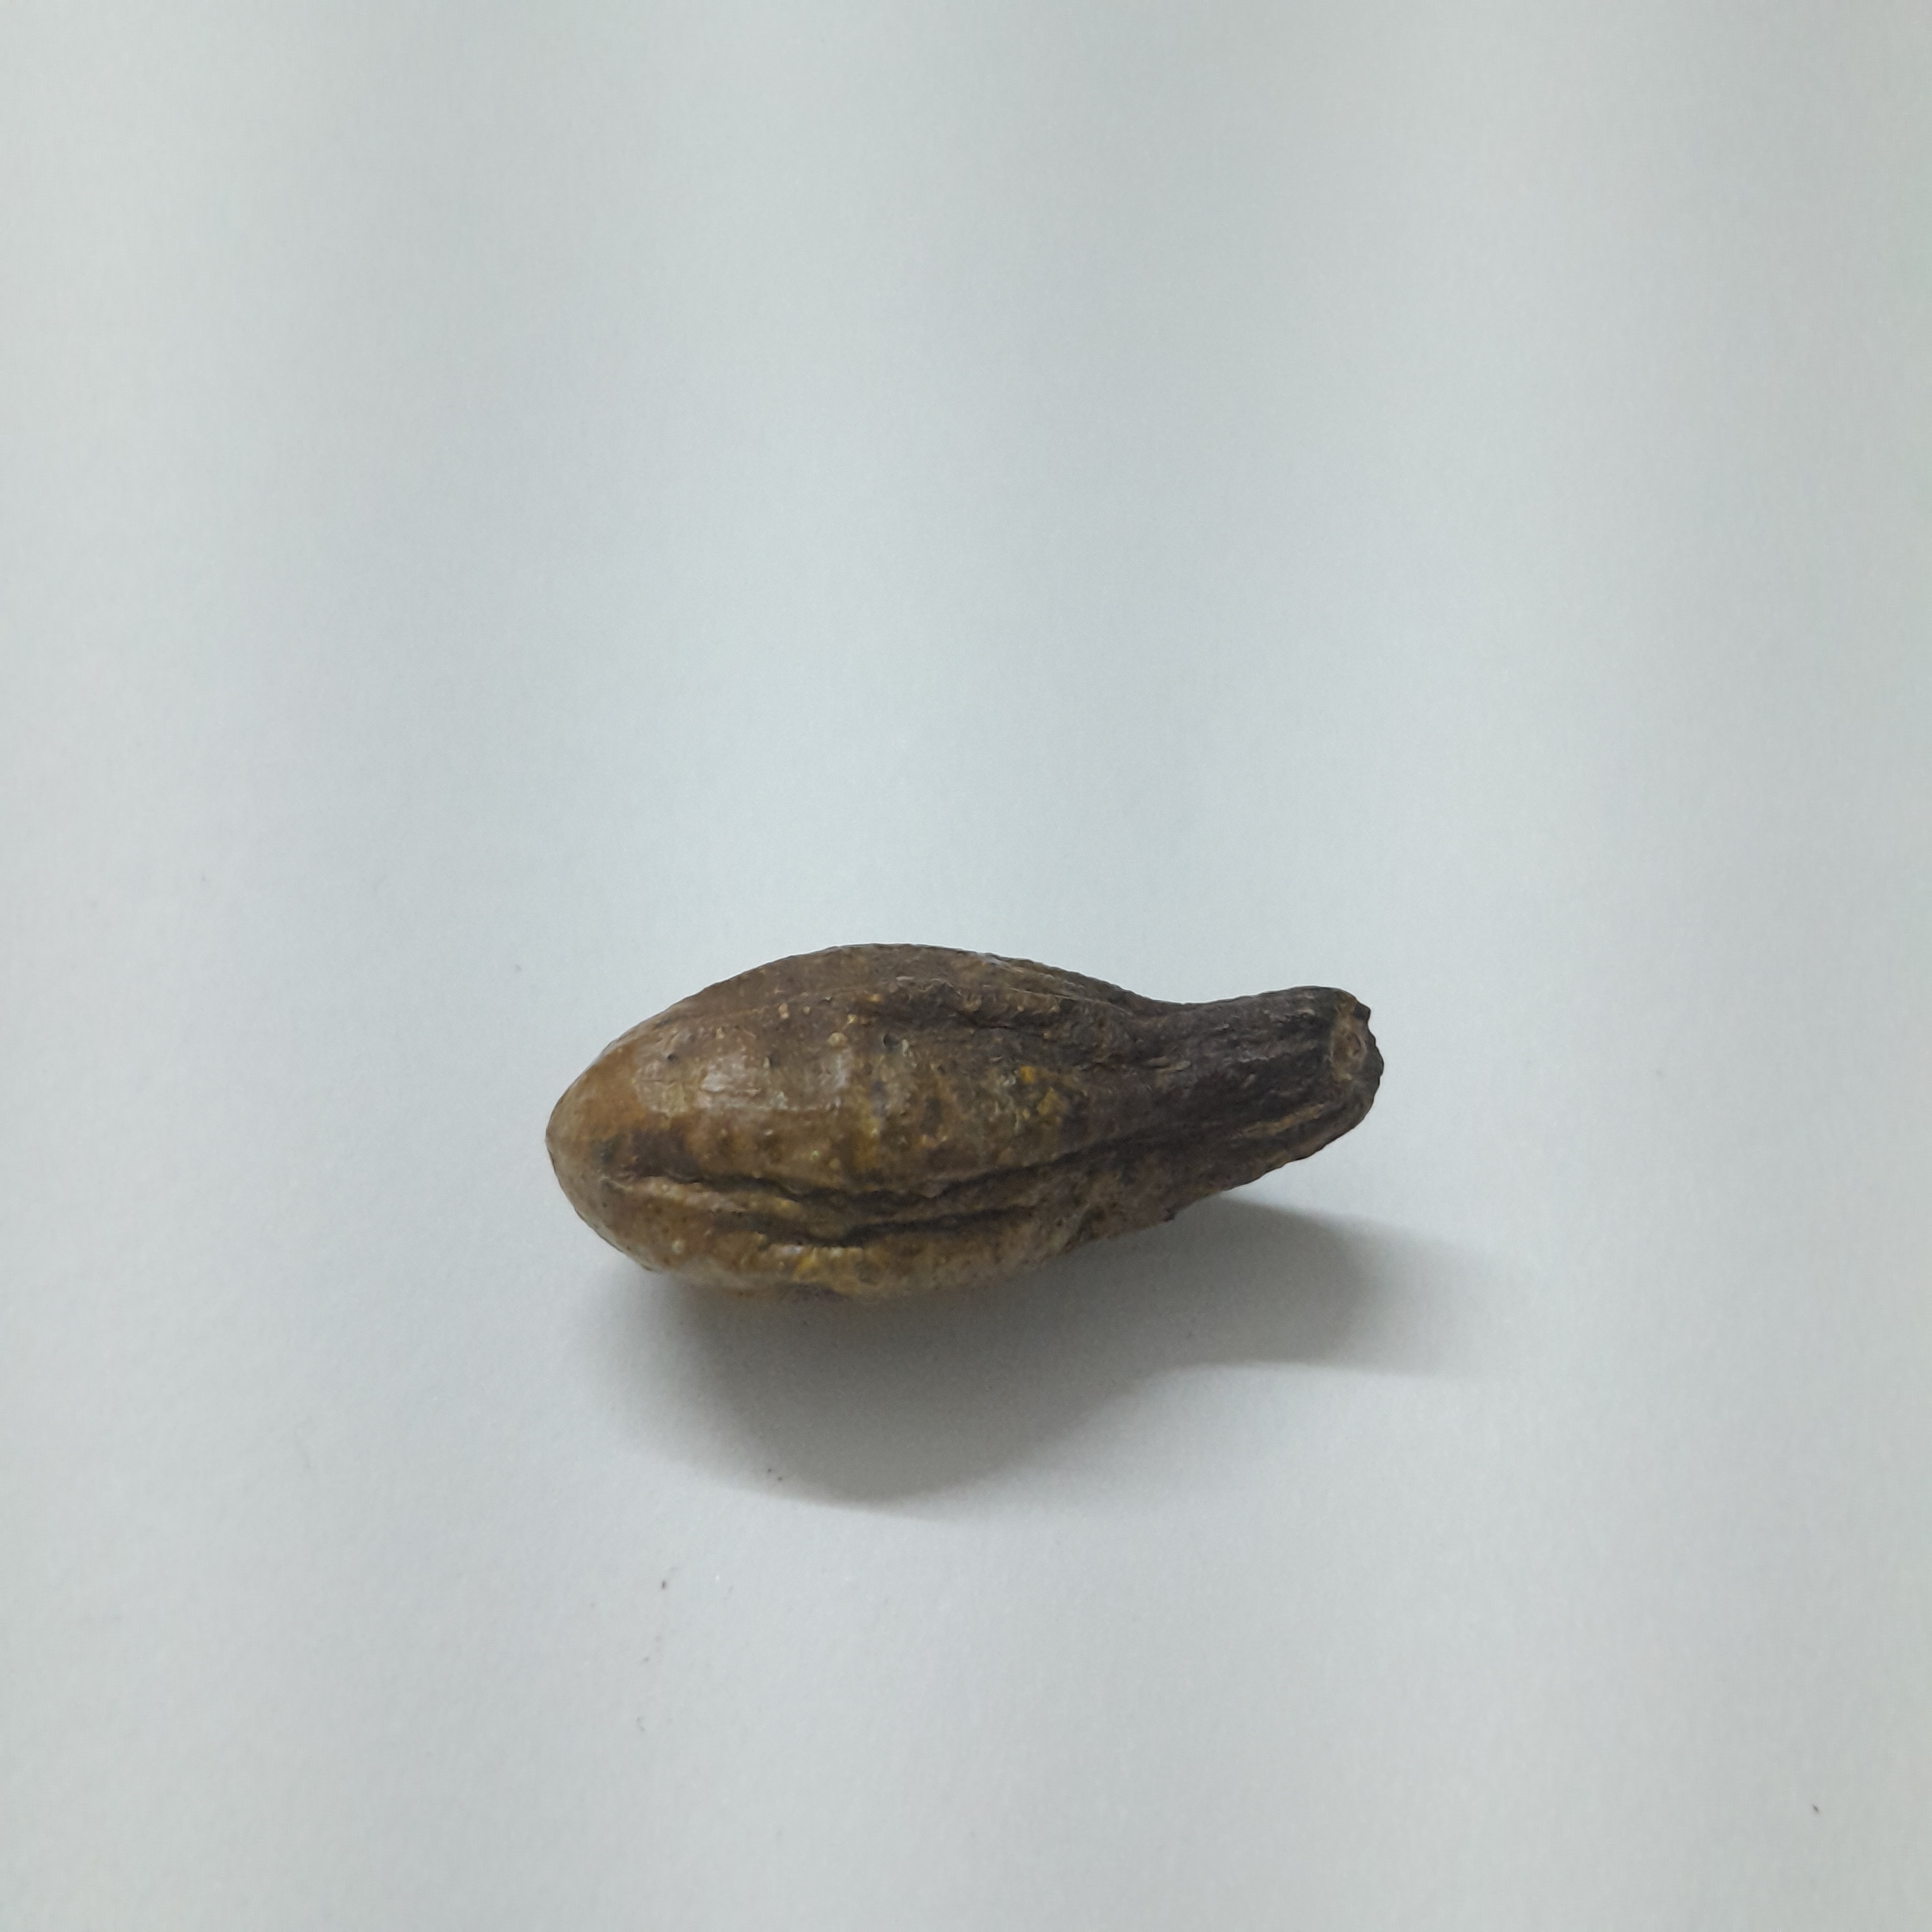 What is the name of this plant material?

hirdaa
